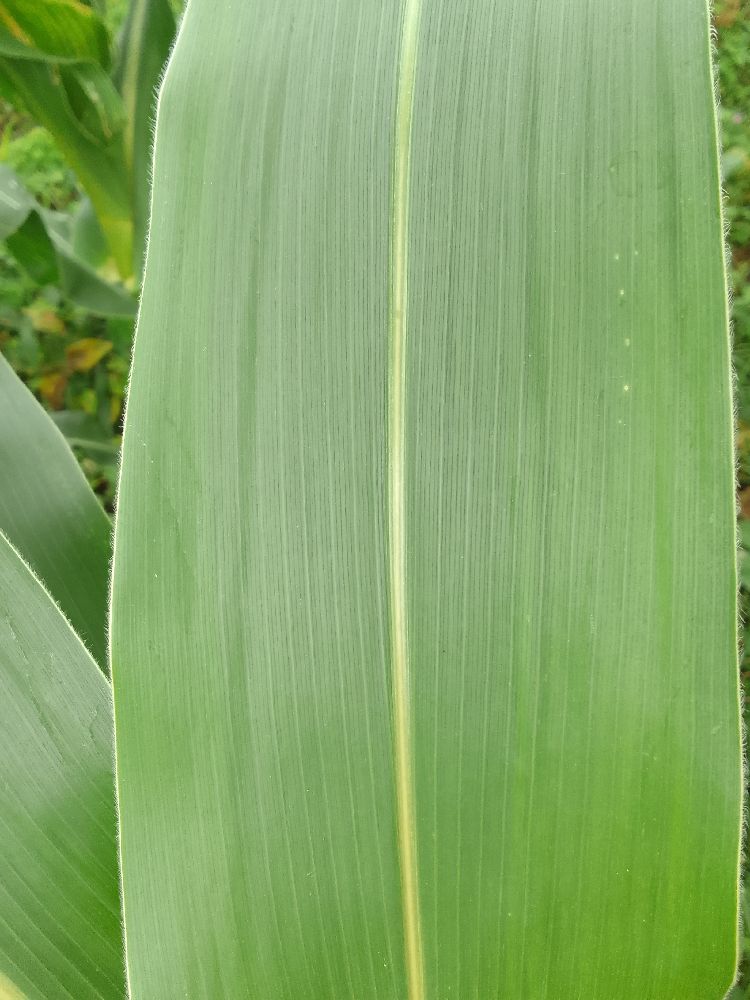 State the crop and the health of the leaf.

maize, healthy
